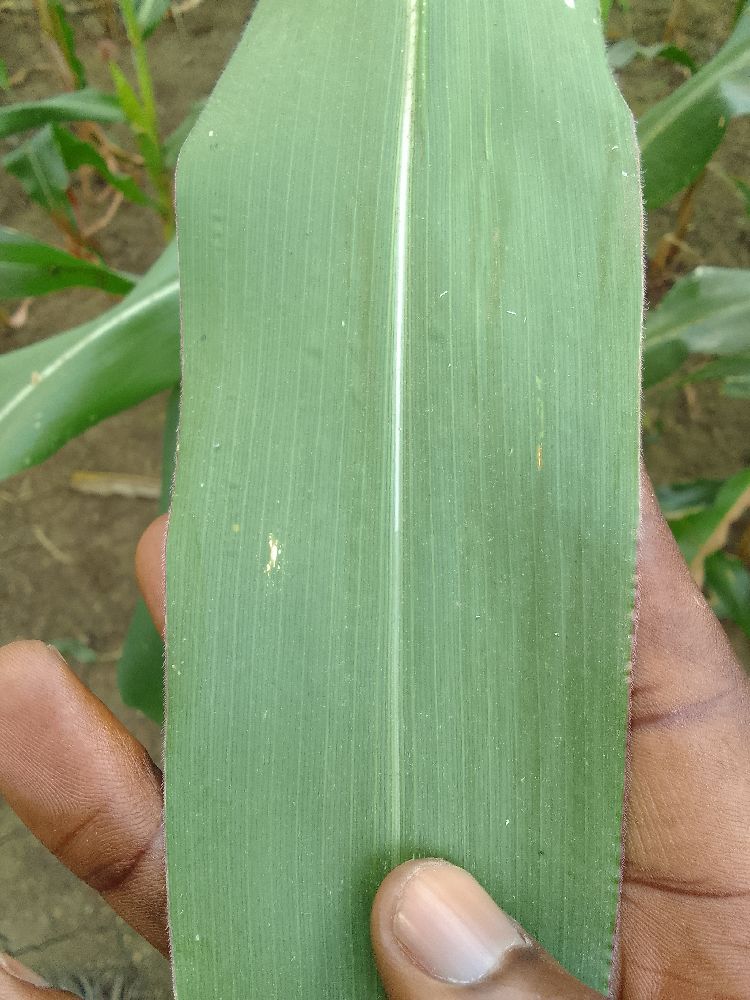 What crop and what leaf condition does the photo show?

maize, healthy
